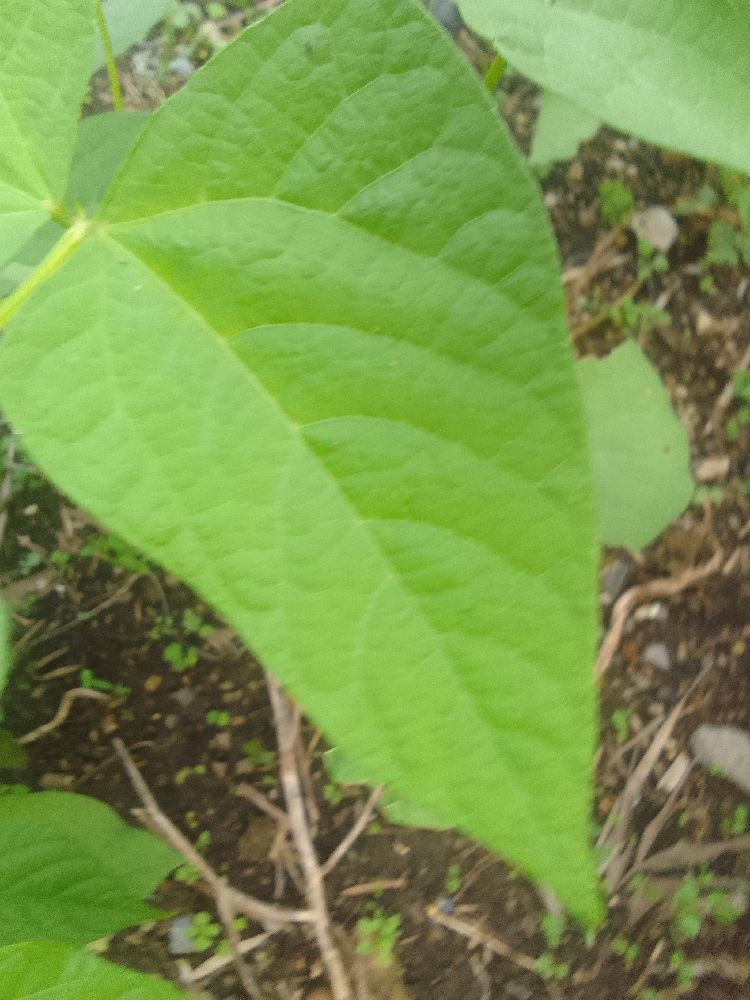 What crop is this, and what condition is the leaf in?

common bean, healthy
